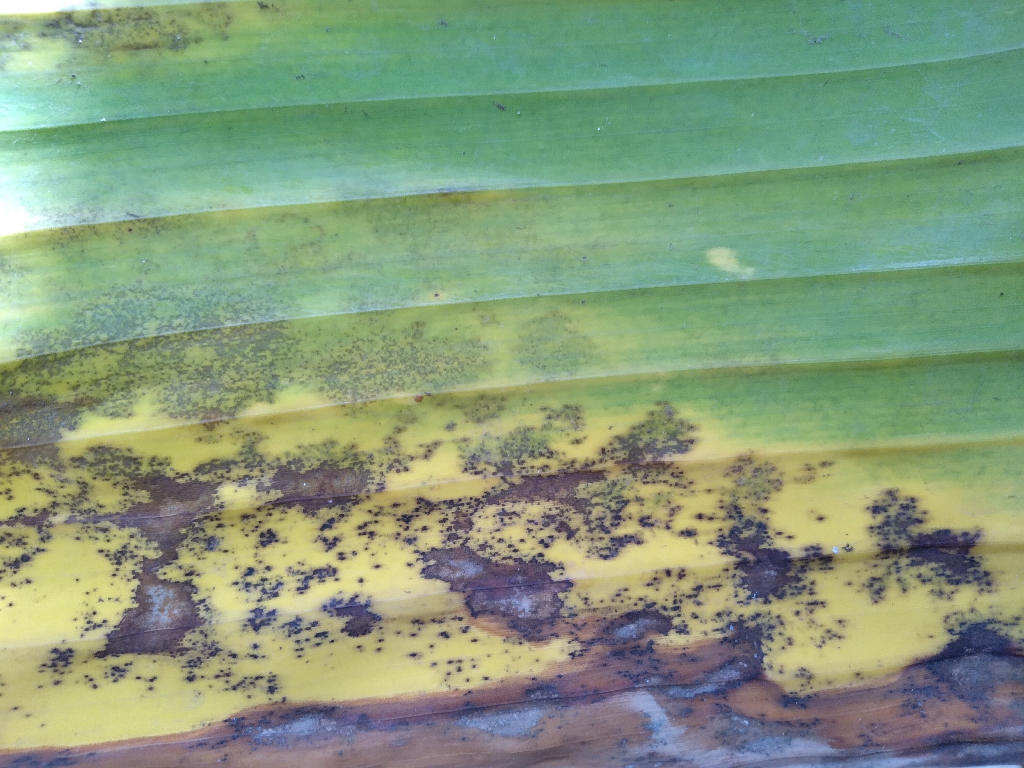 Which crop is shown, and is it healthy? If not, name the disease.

banana, black sigatoka
